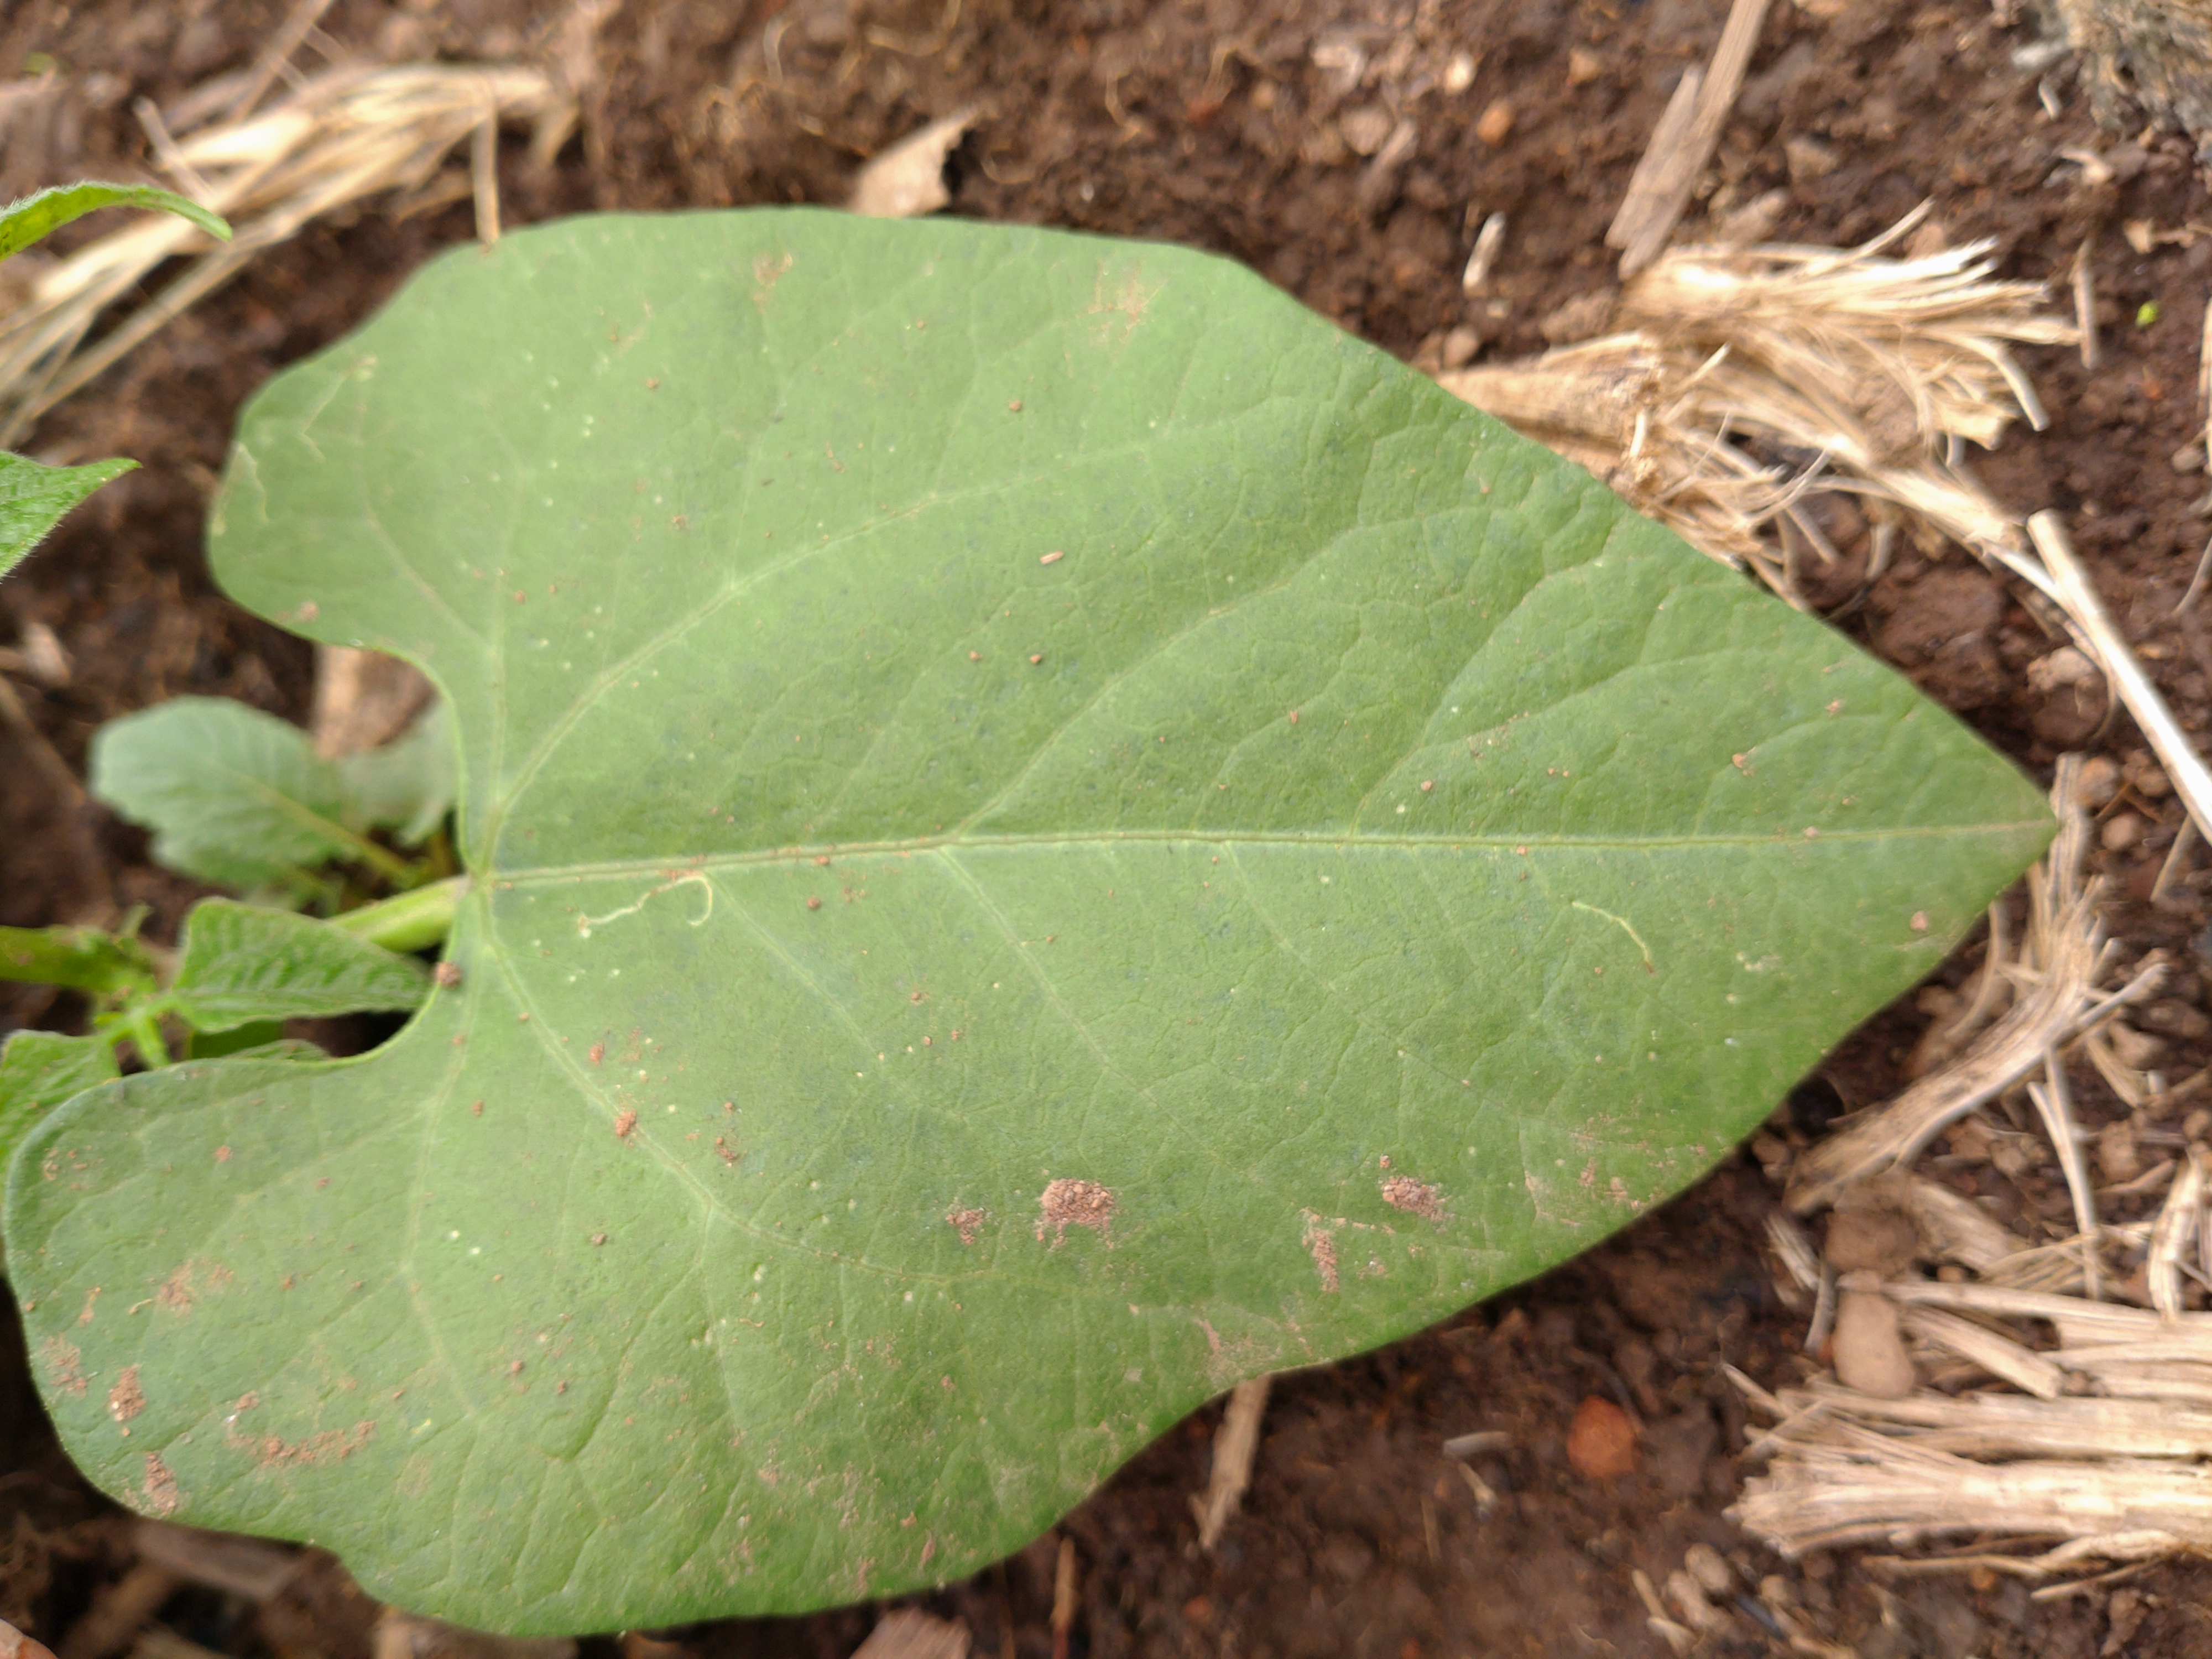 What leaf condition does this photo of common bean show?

healthy
